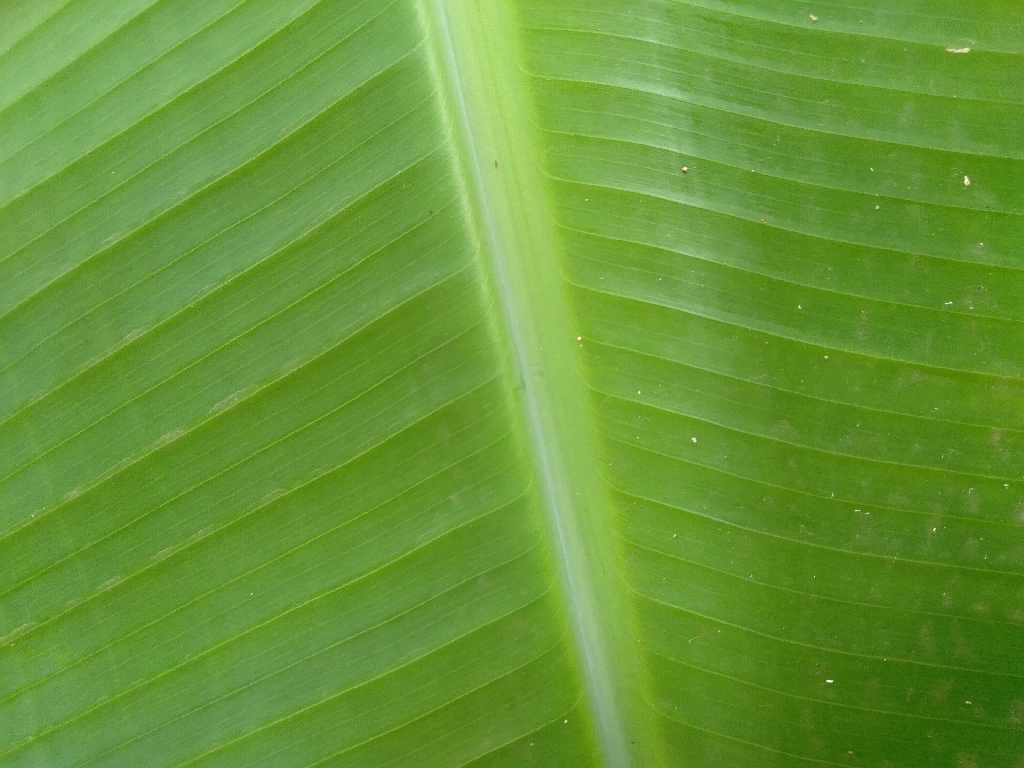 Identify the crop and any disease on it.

banana, healthy
